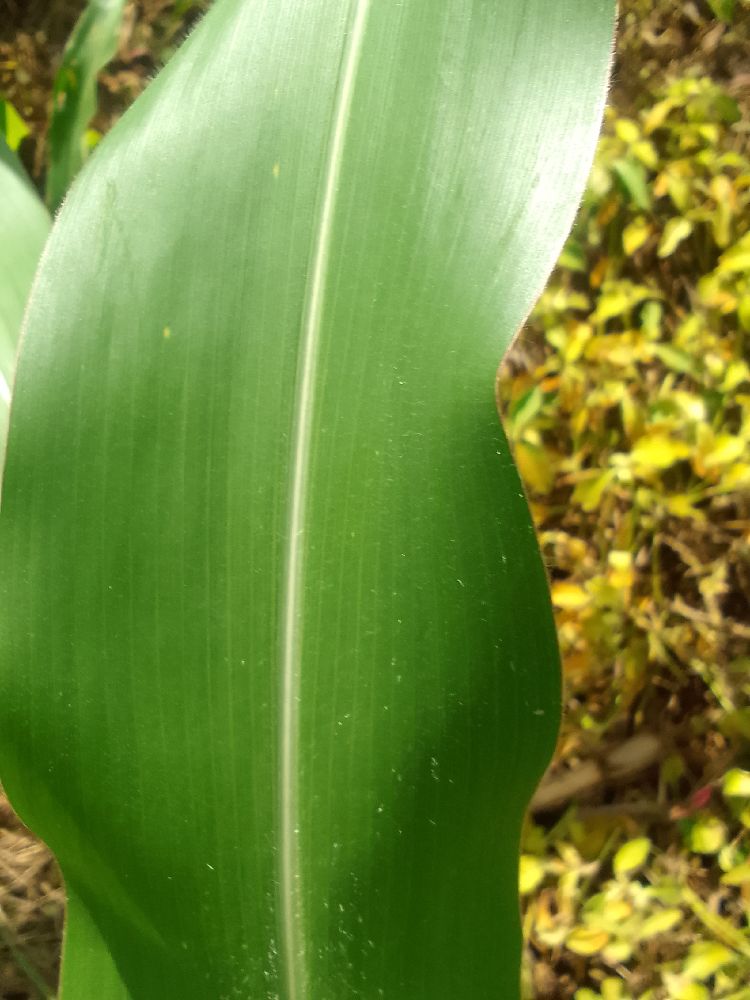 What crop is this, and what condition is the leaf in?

maize, healthy
